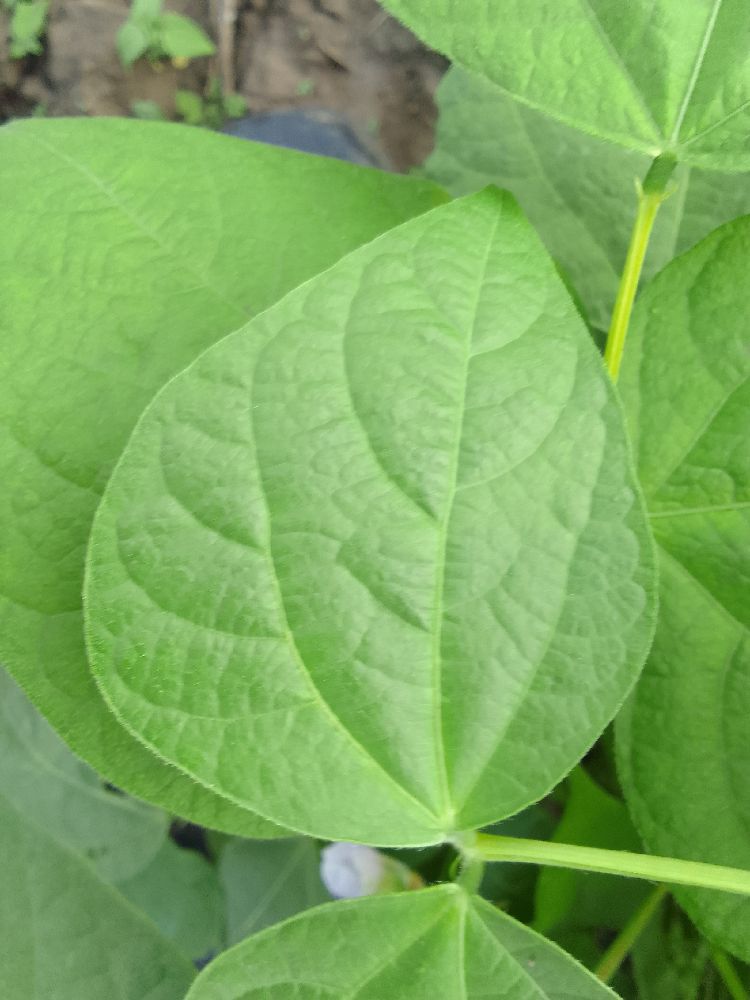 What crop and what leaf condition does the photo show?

common bean, healthy
